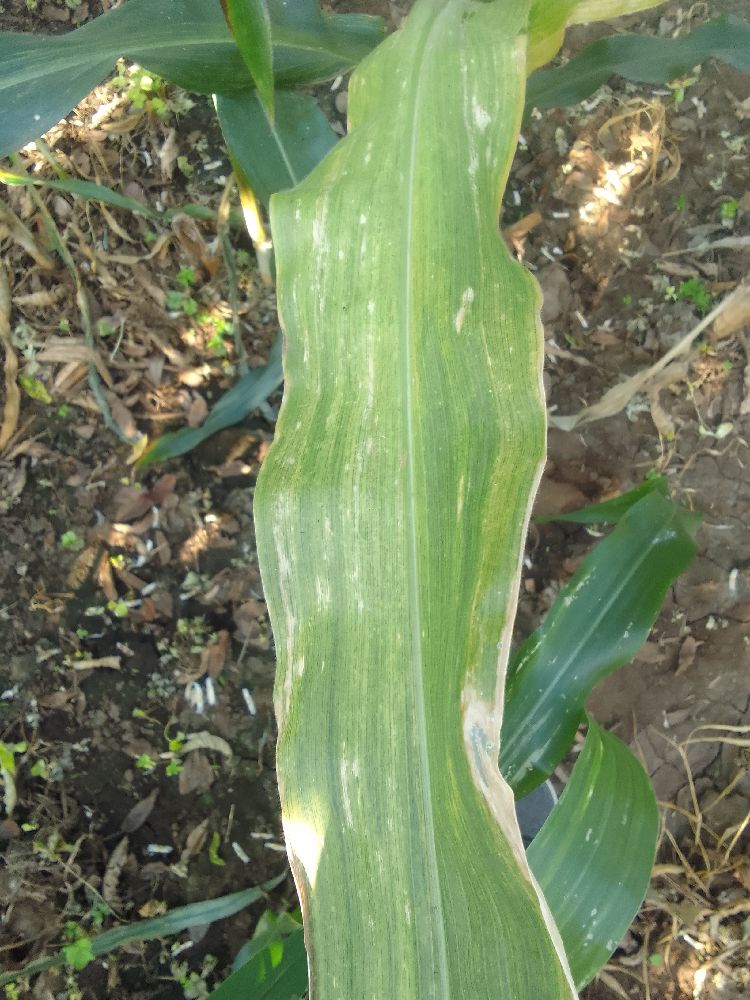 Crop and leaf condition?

maize, maize lethal necrosis
